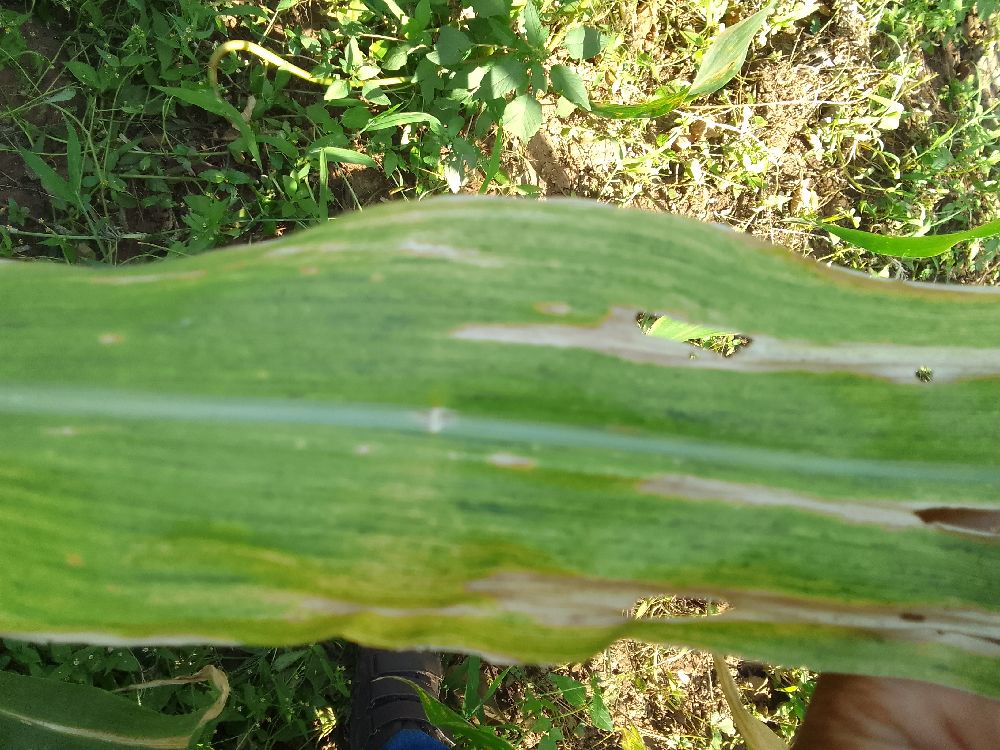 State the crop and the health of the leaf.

maize, maize lethal necrosis
